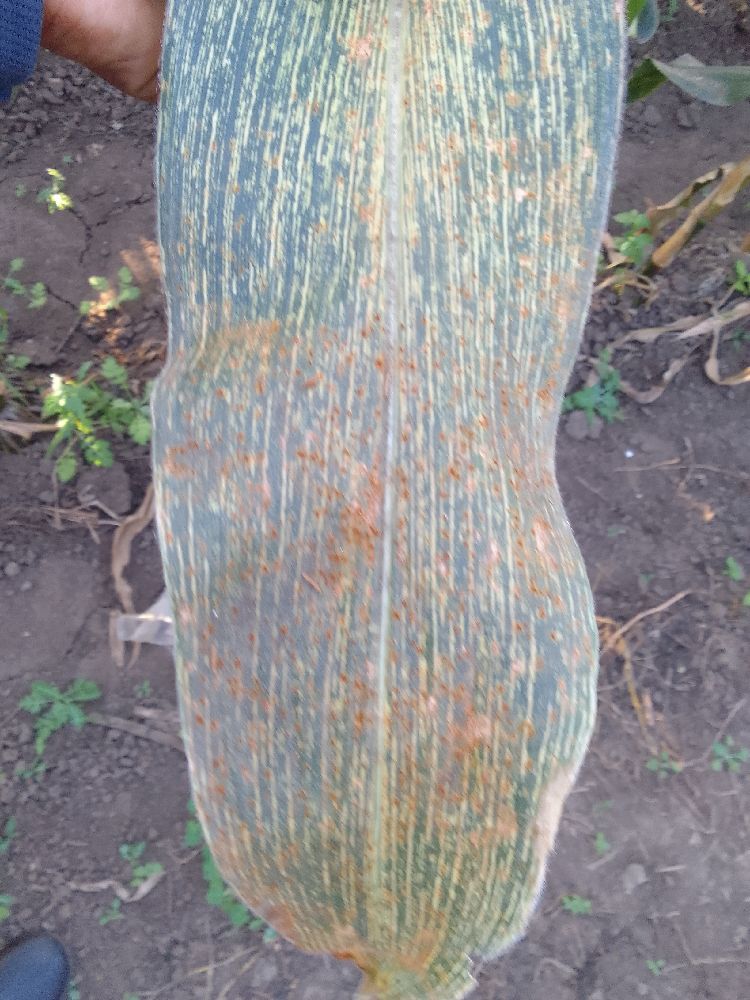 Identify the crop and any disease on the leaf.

maize, maize streak virus
